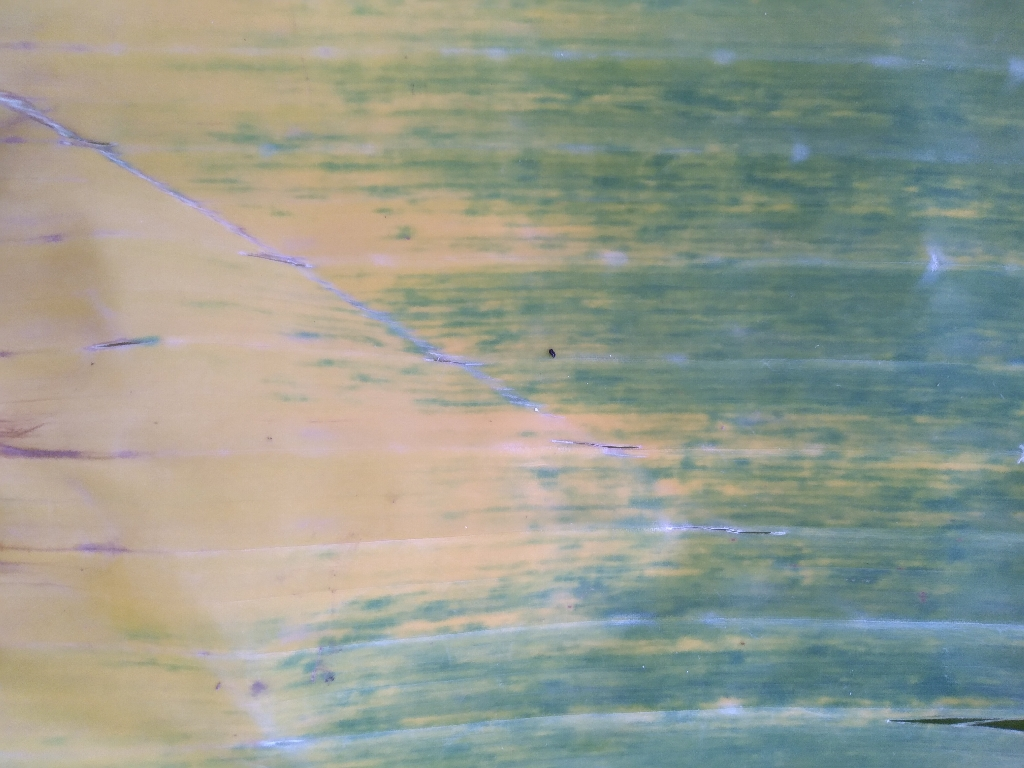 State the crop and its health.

banana, fusarium wilt race 1
